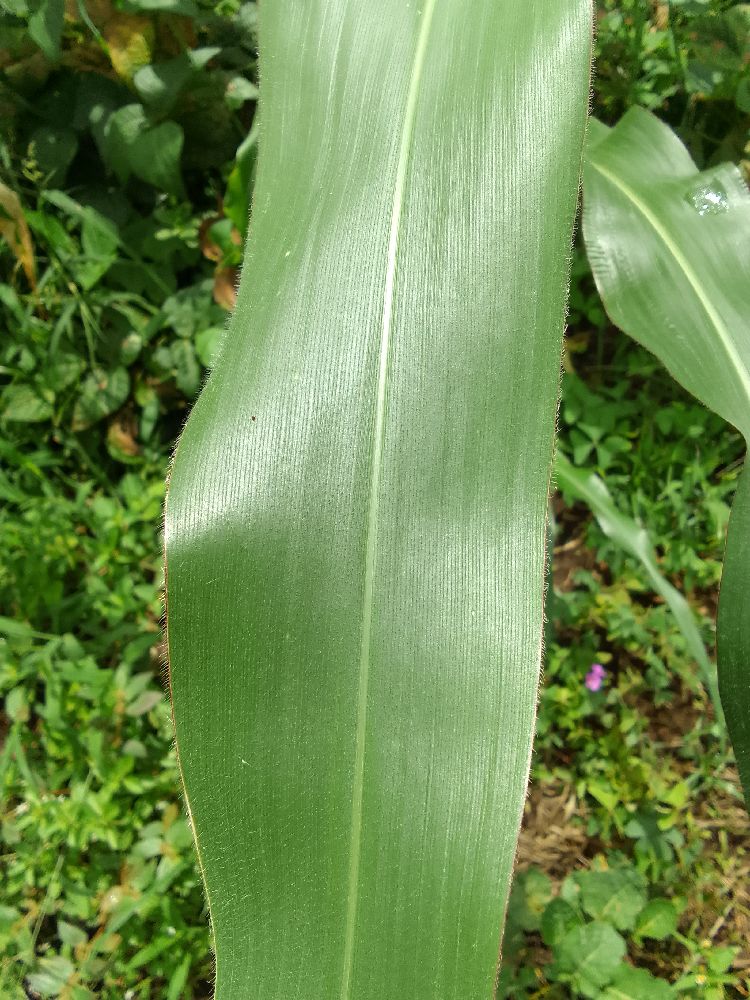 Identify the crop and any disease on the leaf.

maize, healthy
